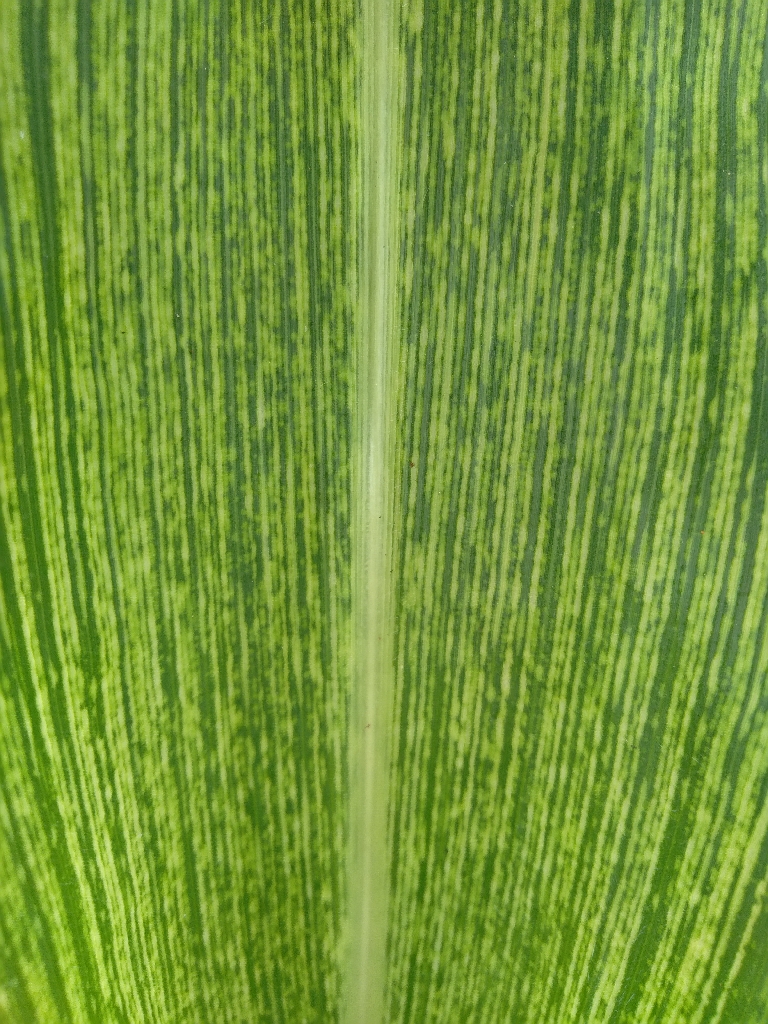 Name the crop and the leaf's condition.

maize, maize streak virus
